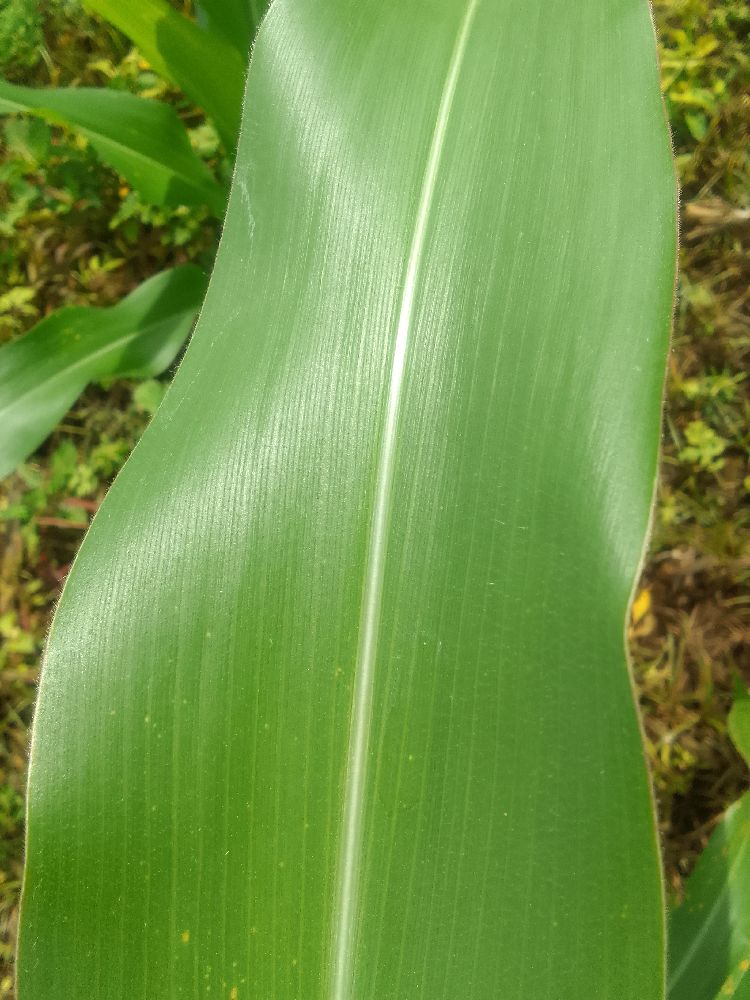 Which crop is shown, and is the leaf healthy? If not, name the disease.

maize, healthy
